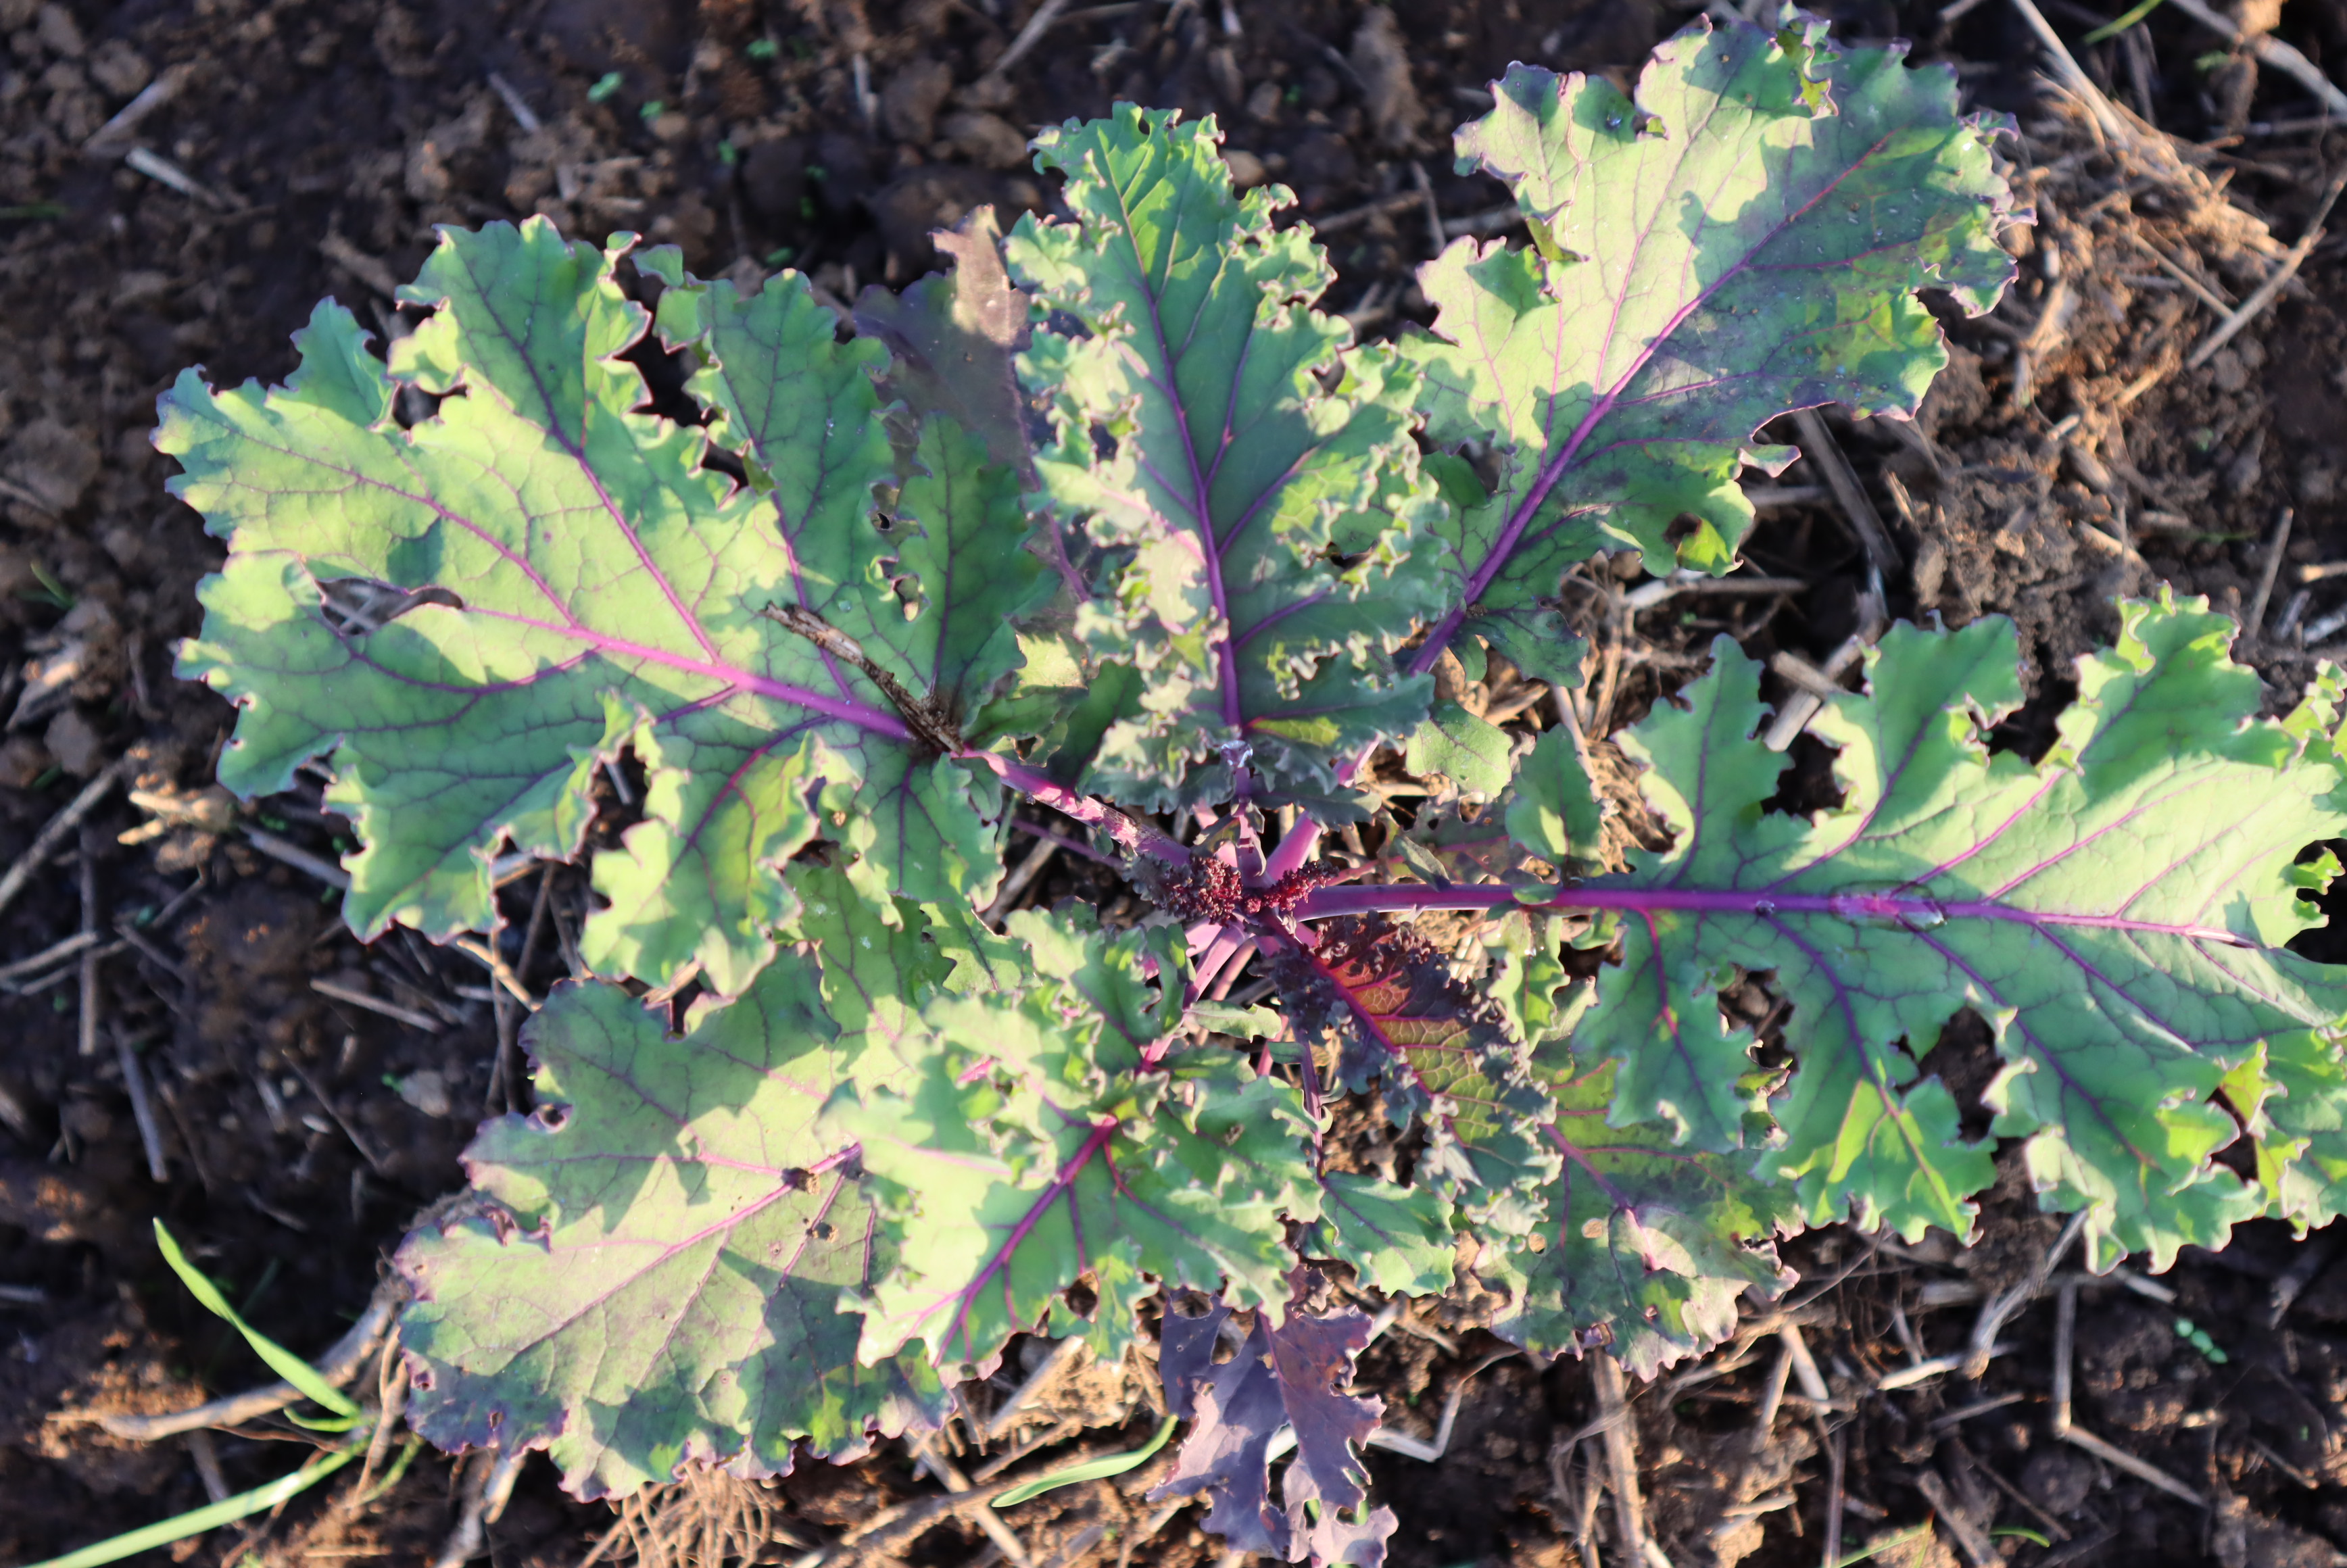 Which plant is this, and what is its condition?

kale, healthy
